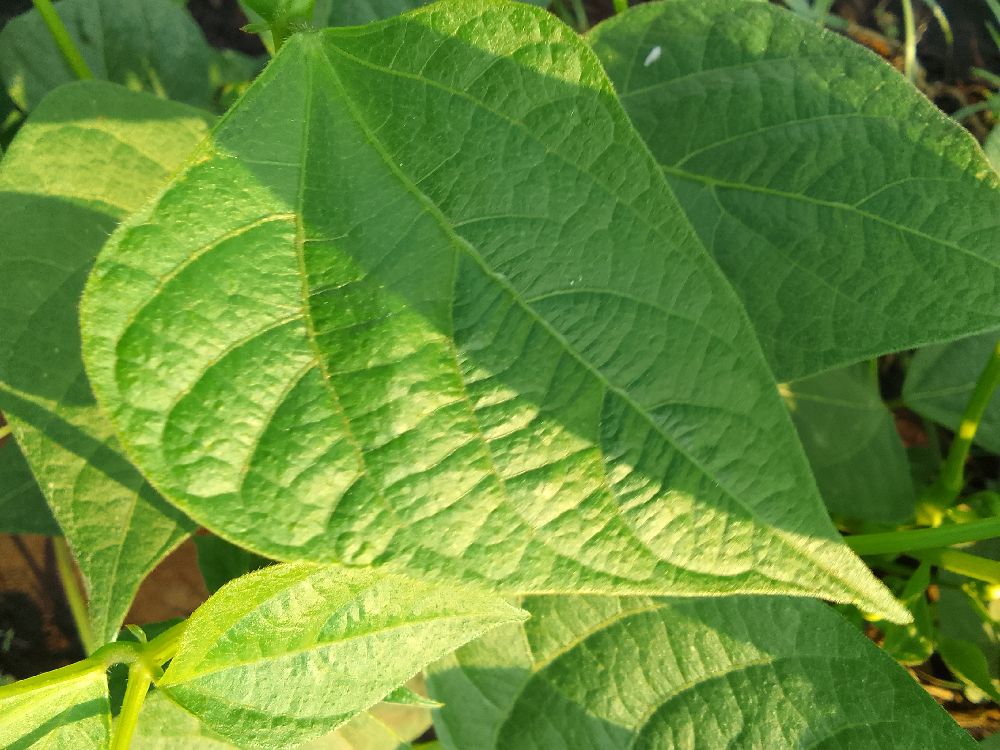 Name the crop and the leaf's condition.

common bean, healthy
